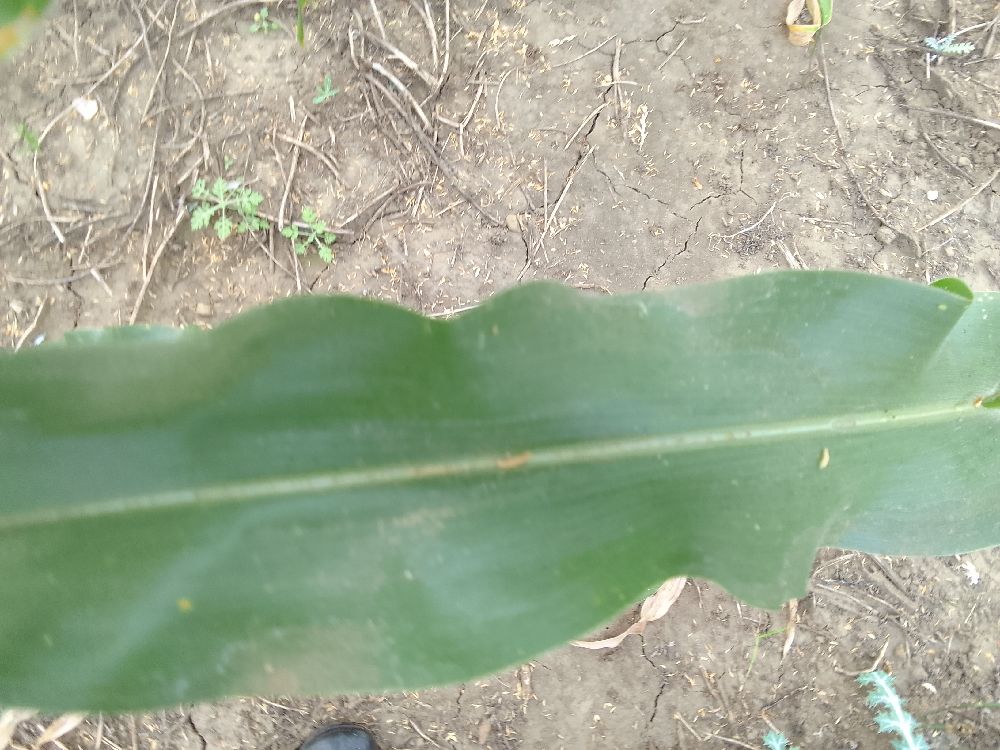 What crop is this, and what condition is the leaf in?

maize, healthy
